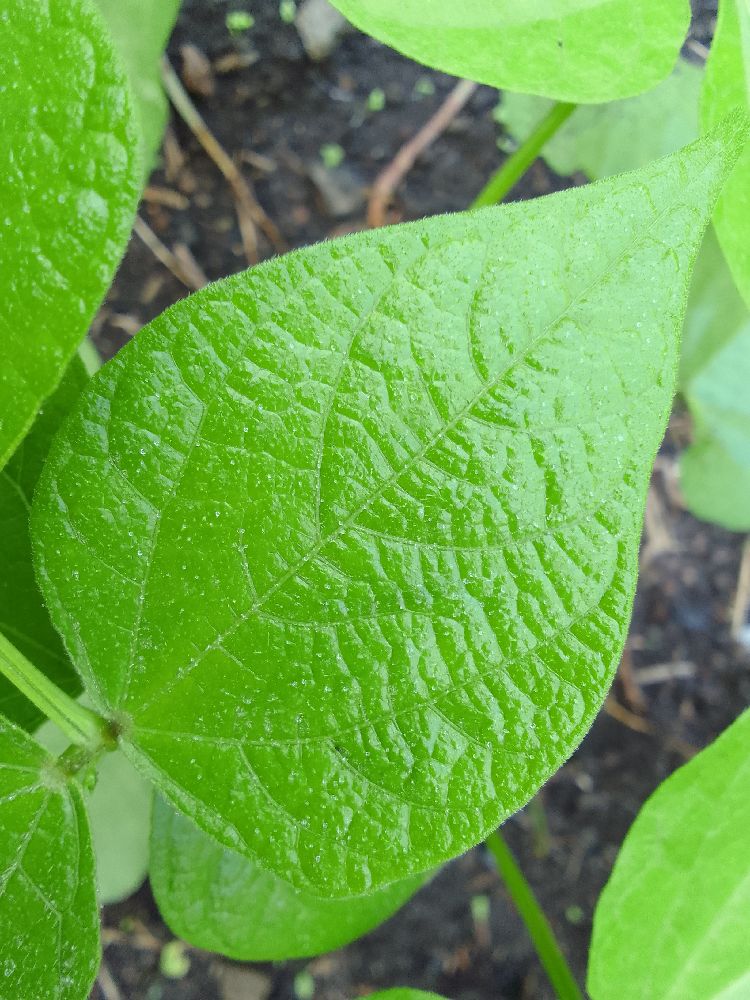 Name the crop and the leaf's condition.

common bean, healthy
